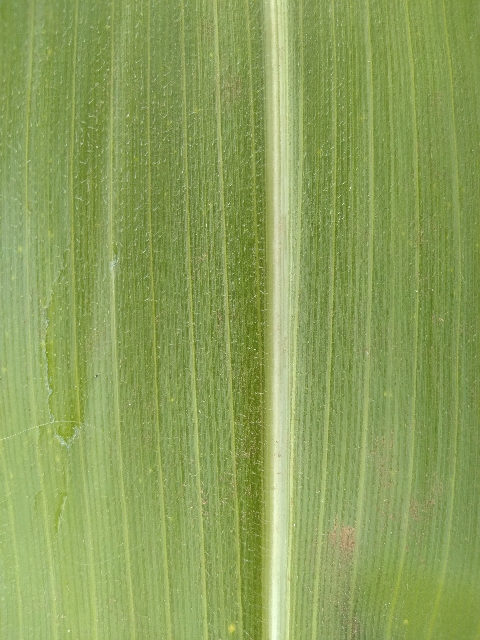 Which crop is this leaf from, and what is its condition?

maize, healthy
